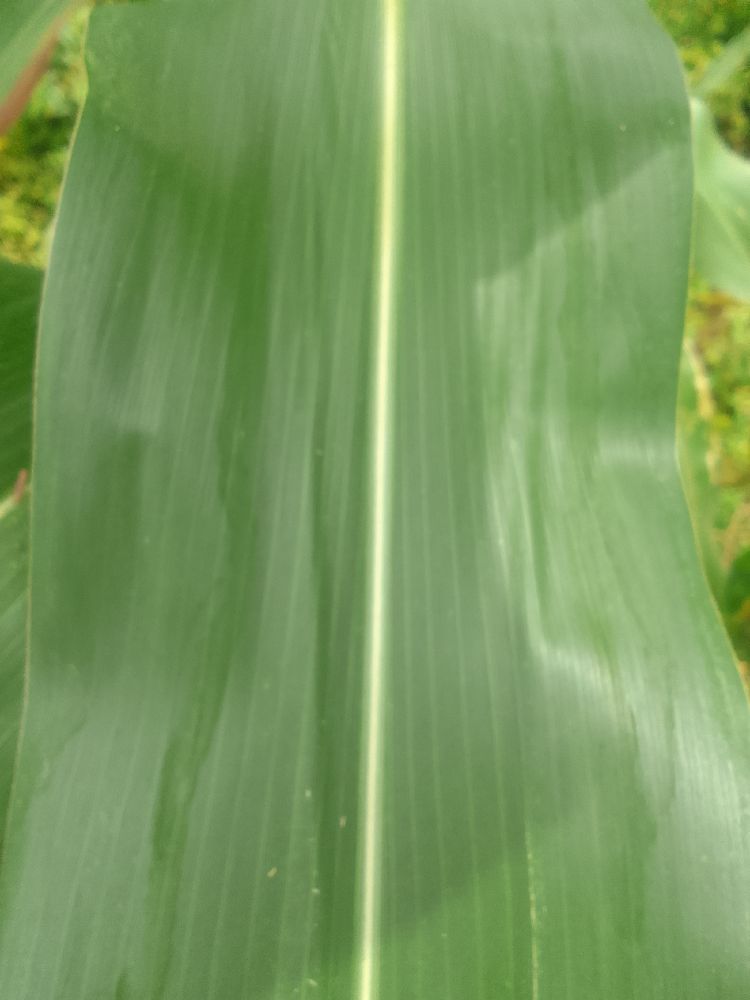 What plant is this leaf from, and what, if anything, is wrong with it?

maize, healthy
